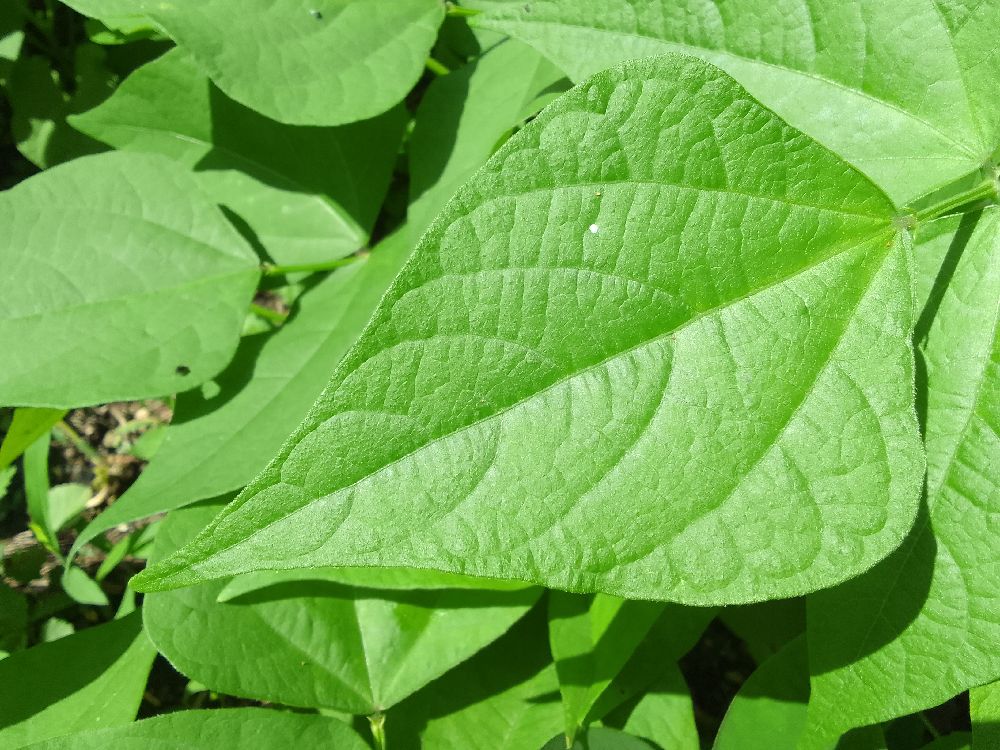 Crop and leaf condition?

common bean, healthy
